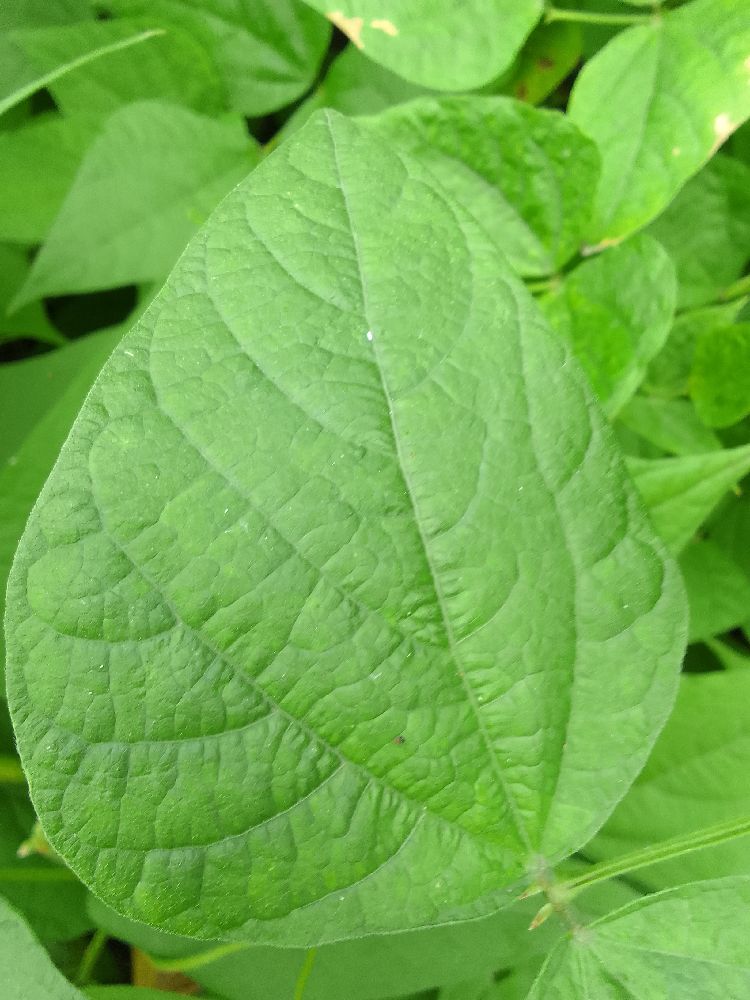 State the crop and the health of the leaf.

common bean, healthy
